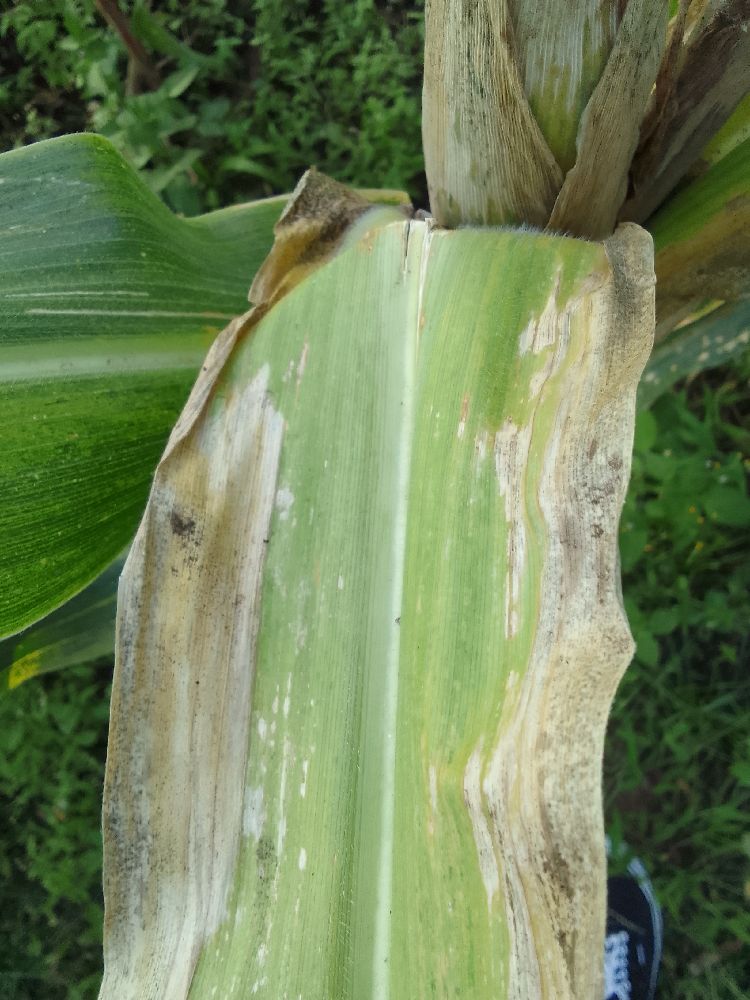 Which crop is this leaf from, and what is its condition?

maize, maize lethal necrosis
